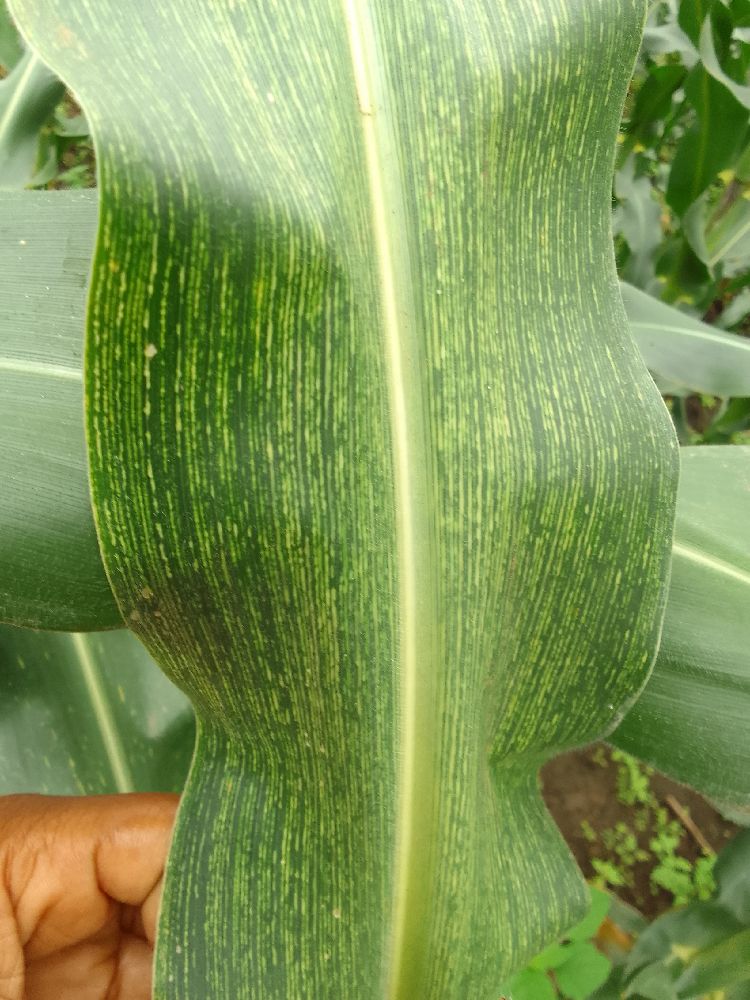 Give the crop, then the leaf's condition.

maize, maize streak virus
